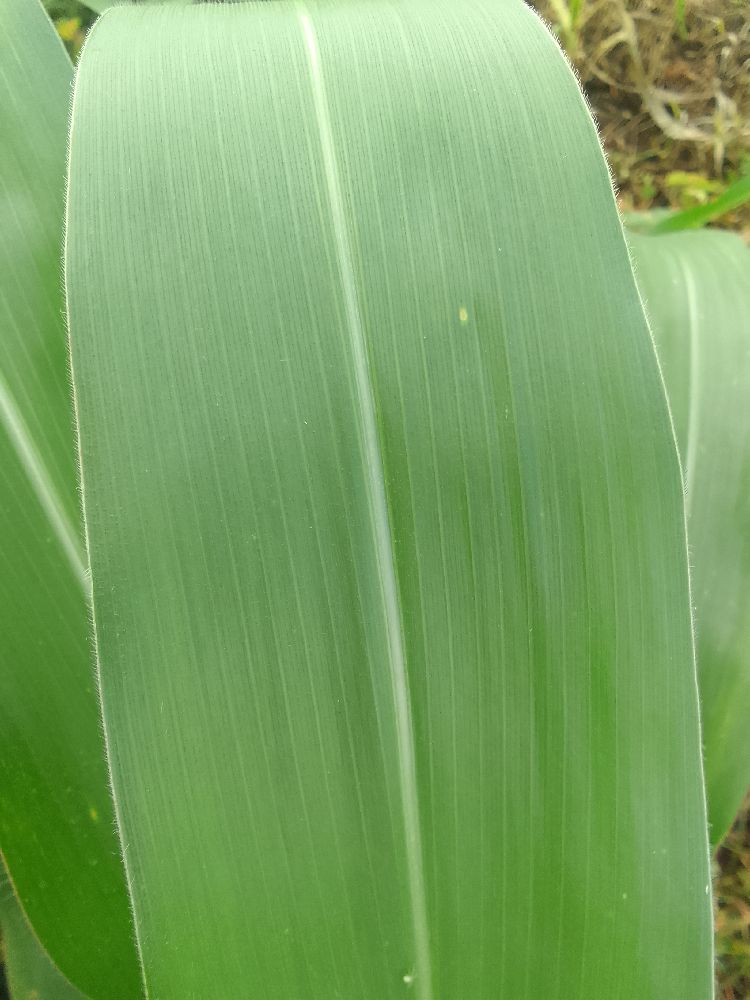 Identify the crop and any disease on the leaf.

maize, healthy
